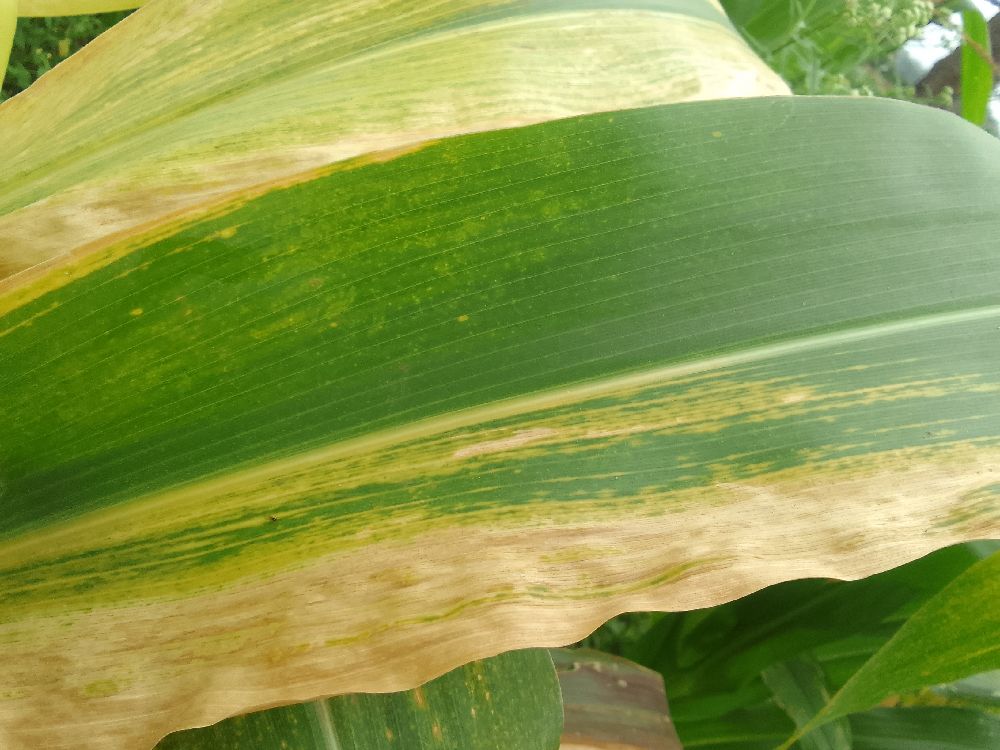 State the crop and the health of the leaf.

maize, maize lethal necrosis
